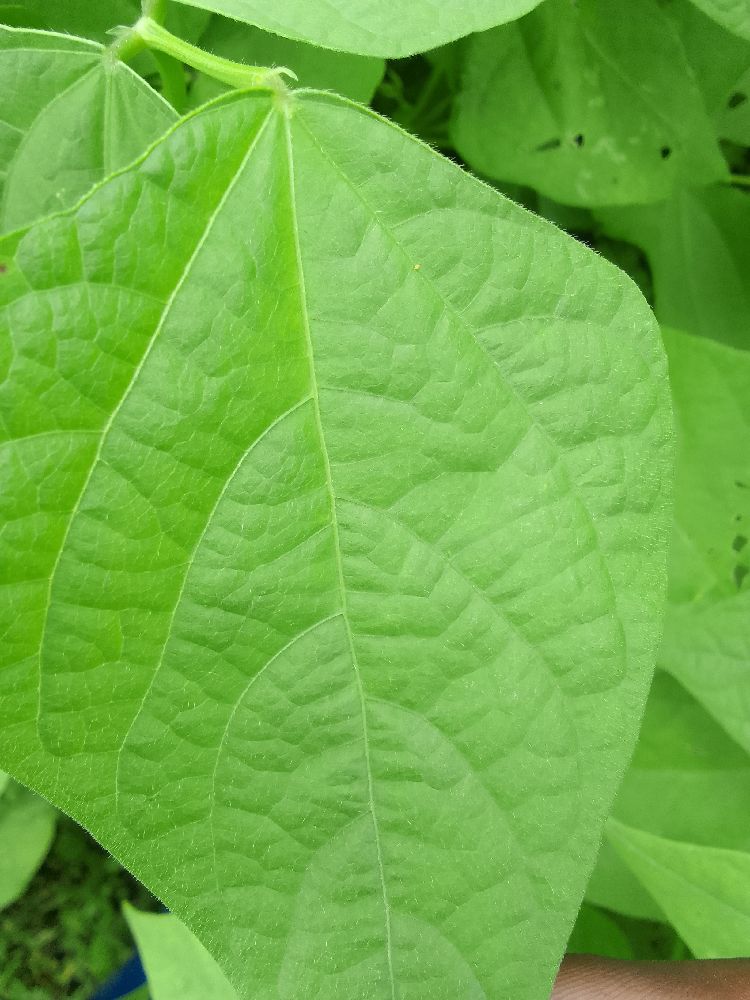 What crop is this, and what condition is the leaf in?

common bean, healthy
